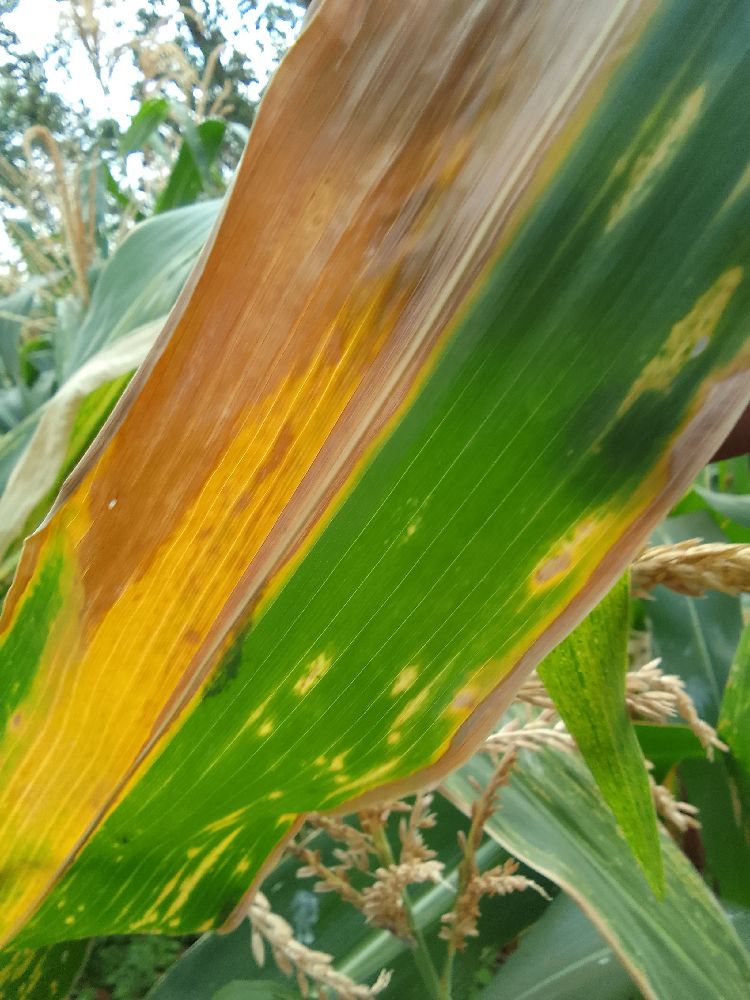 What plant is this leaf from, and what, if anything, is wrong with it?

maize, maize lethal necrosis
